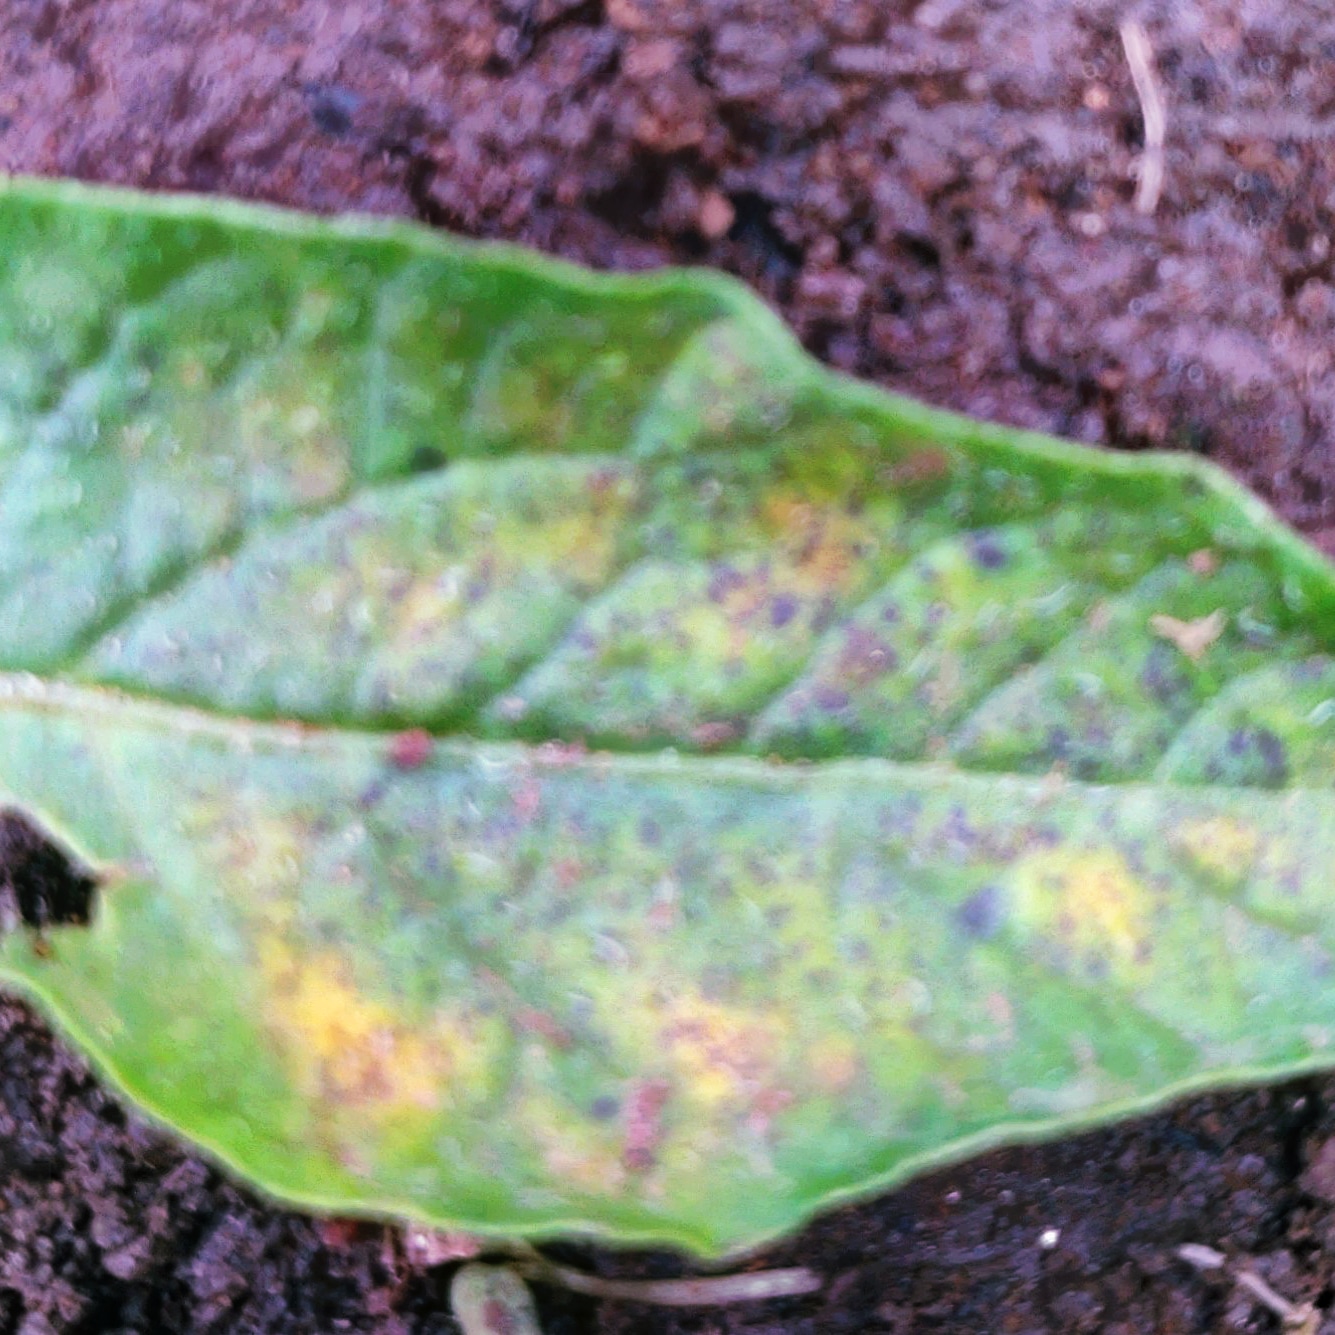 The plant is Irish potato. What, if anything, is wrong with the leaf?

late blight
